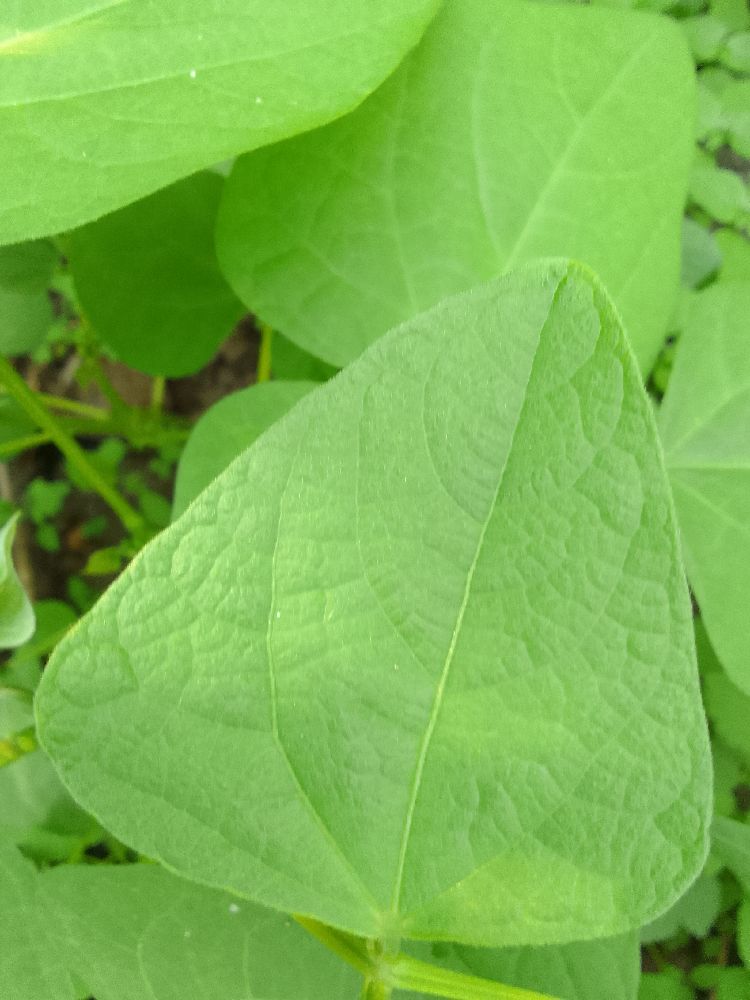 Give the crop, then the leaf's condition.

common bean, healthy
